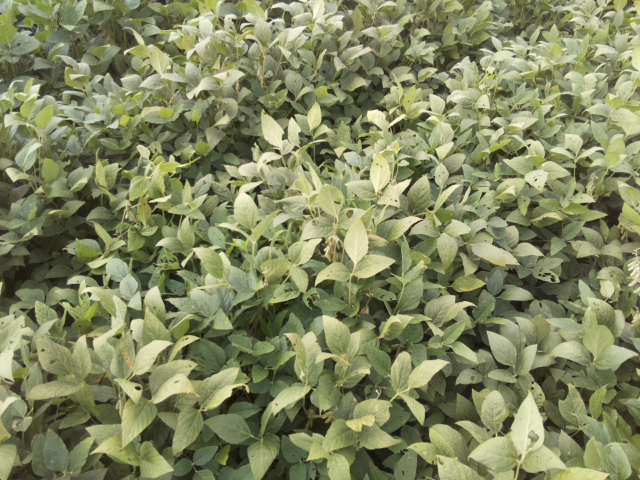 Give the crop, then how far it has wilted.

soybean, leaflets folding inward at secondary pulvinus with no turgor loss in leaflets or petioles
